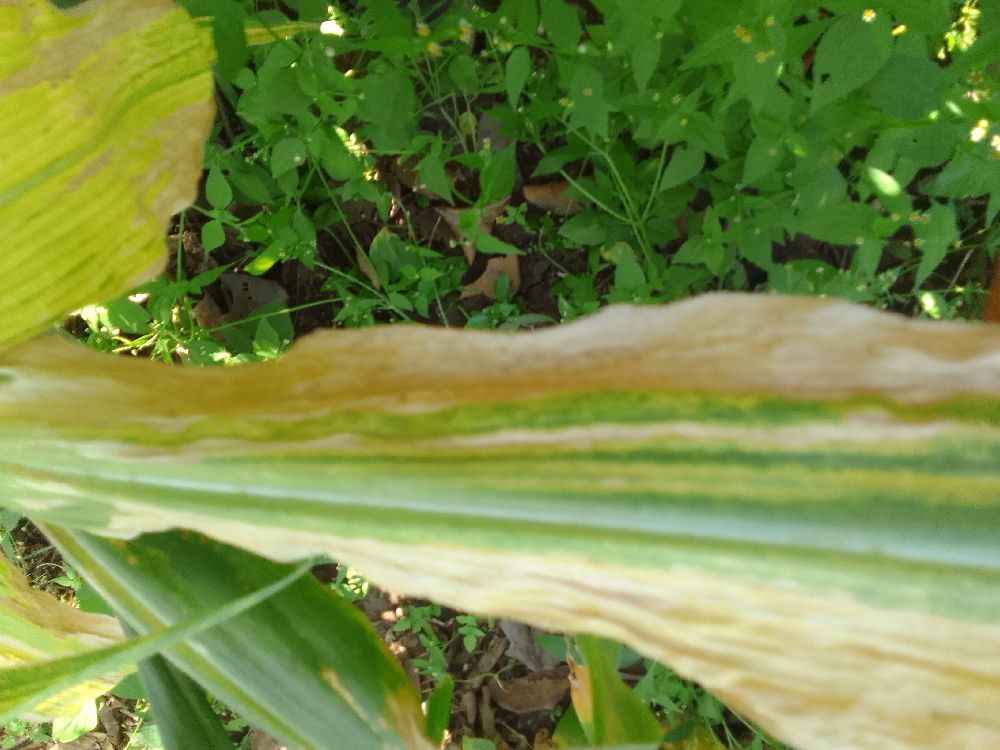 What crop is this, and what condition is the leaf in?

maize, maize lethal necrosis
